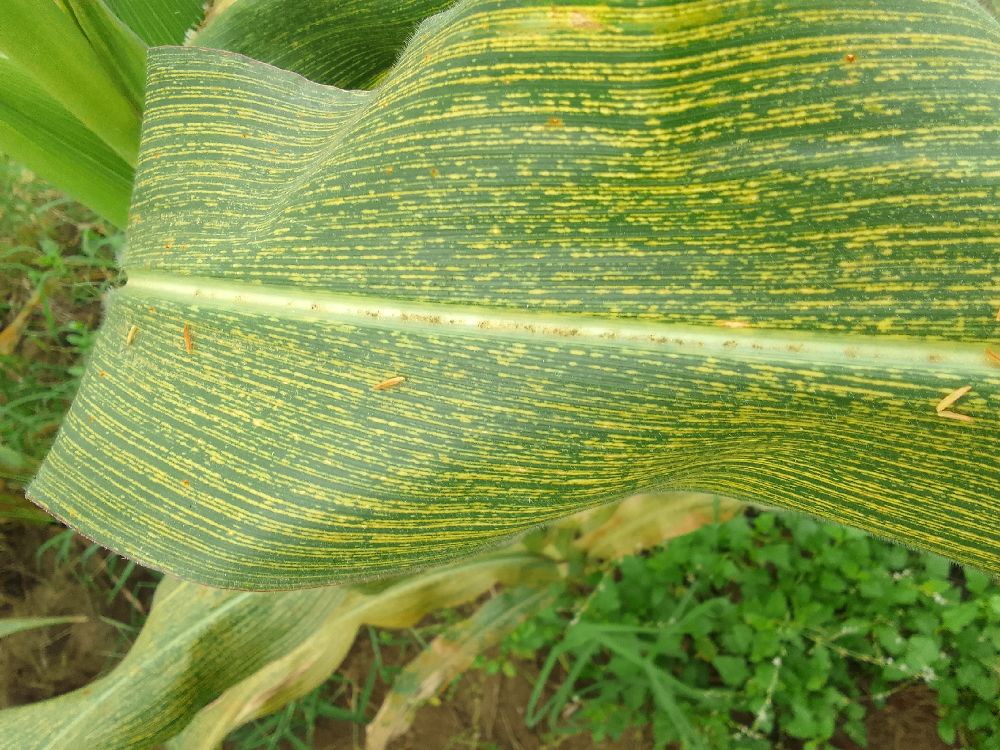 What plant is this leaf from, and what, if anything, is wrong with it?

maize, maize streak virus
